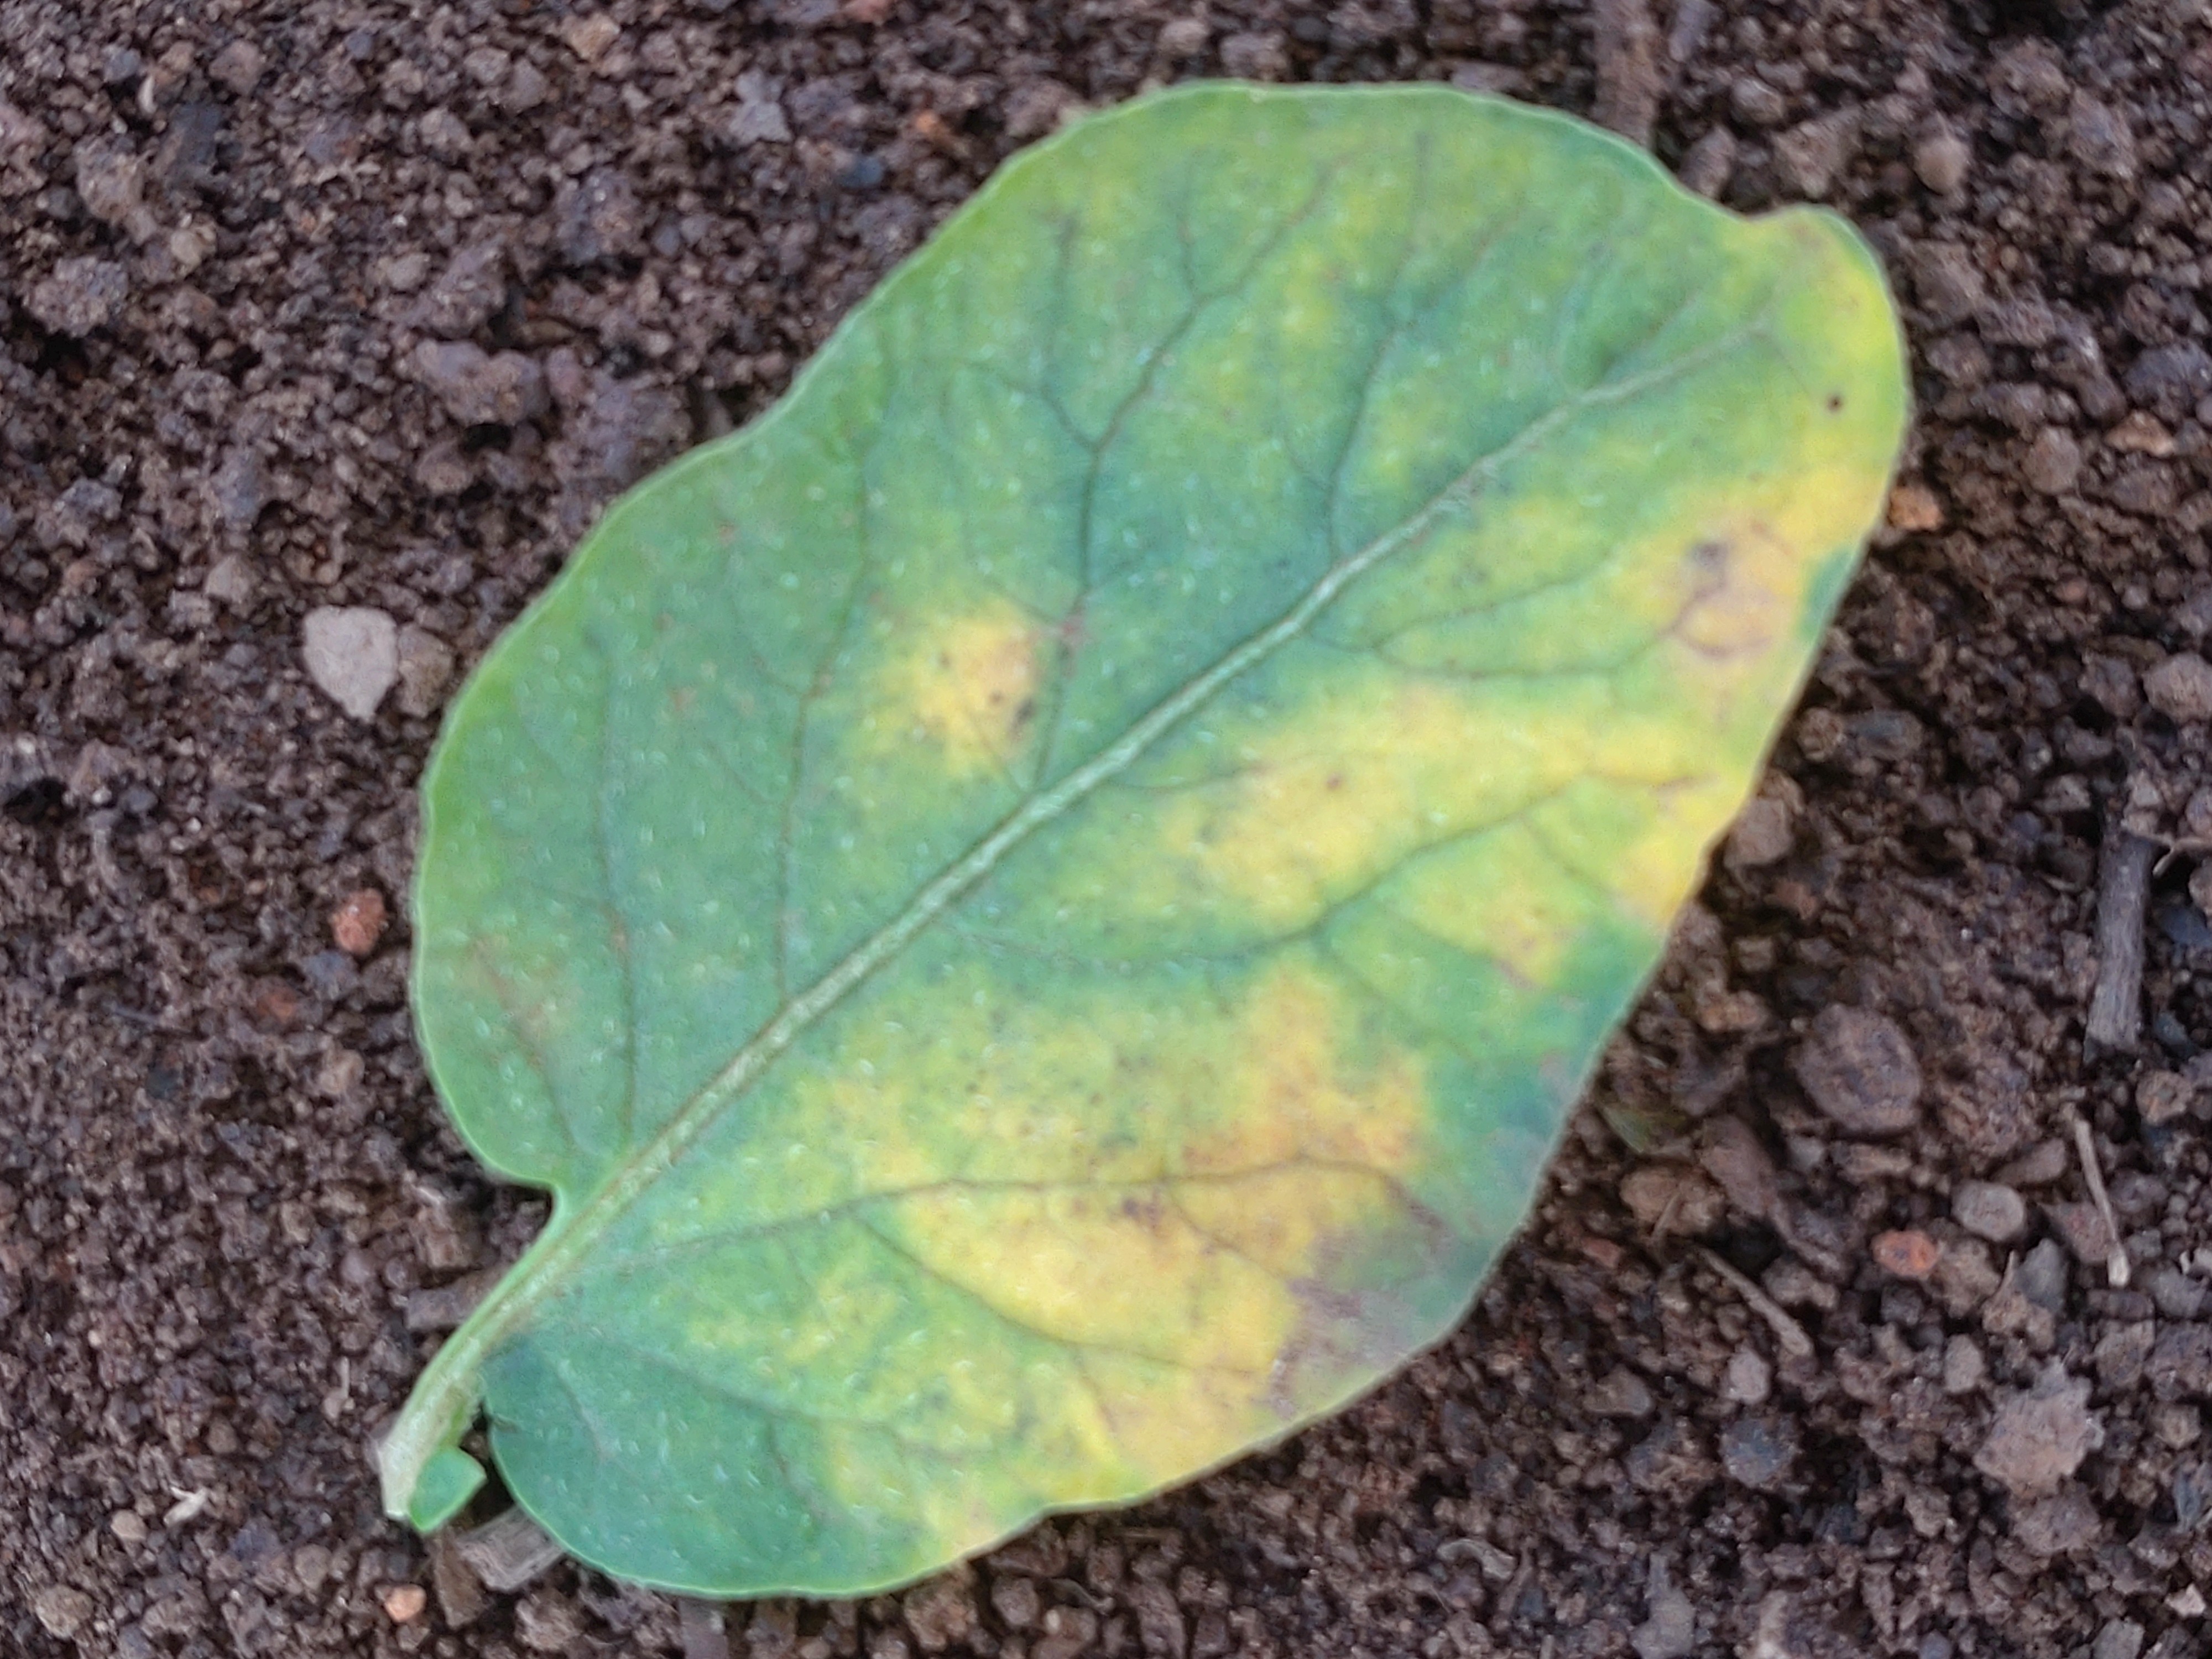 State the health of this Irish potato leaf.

late blight
